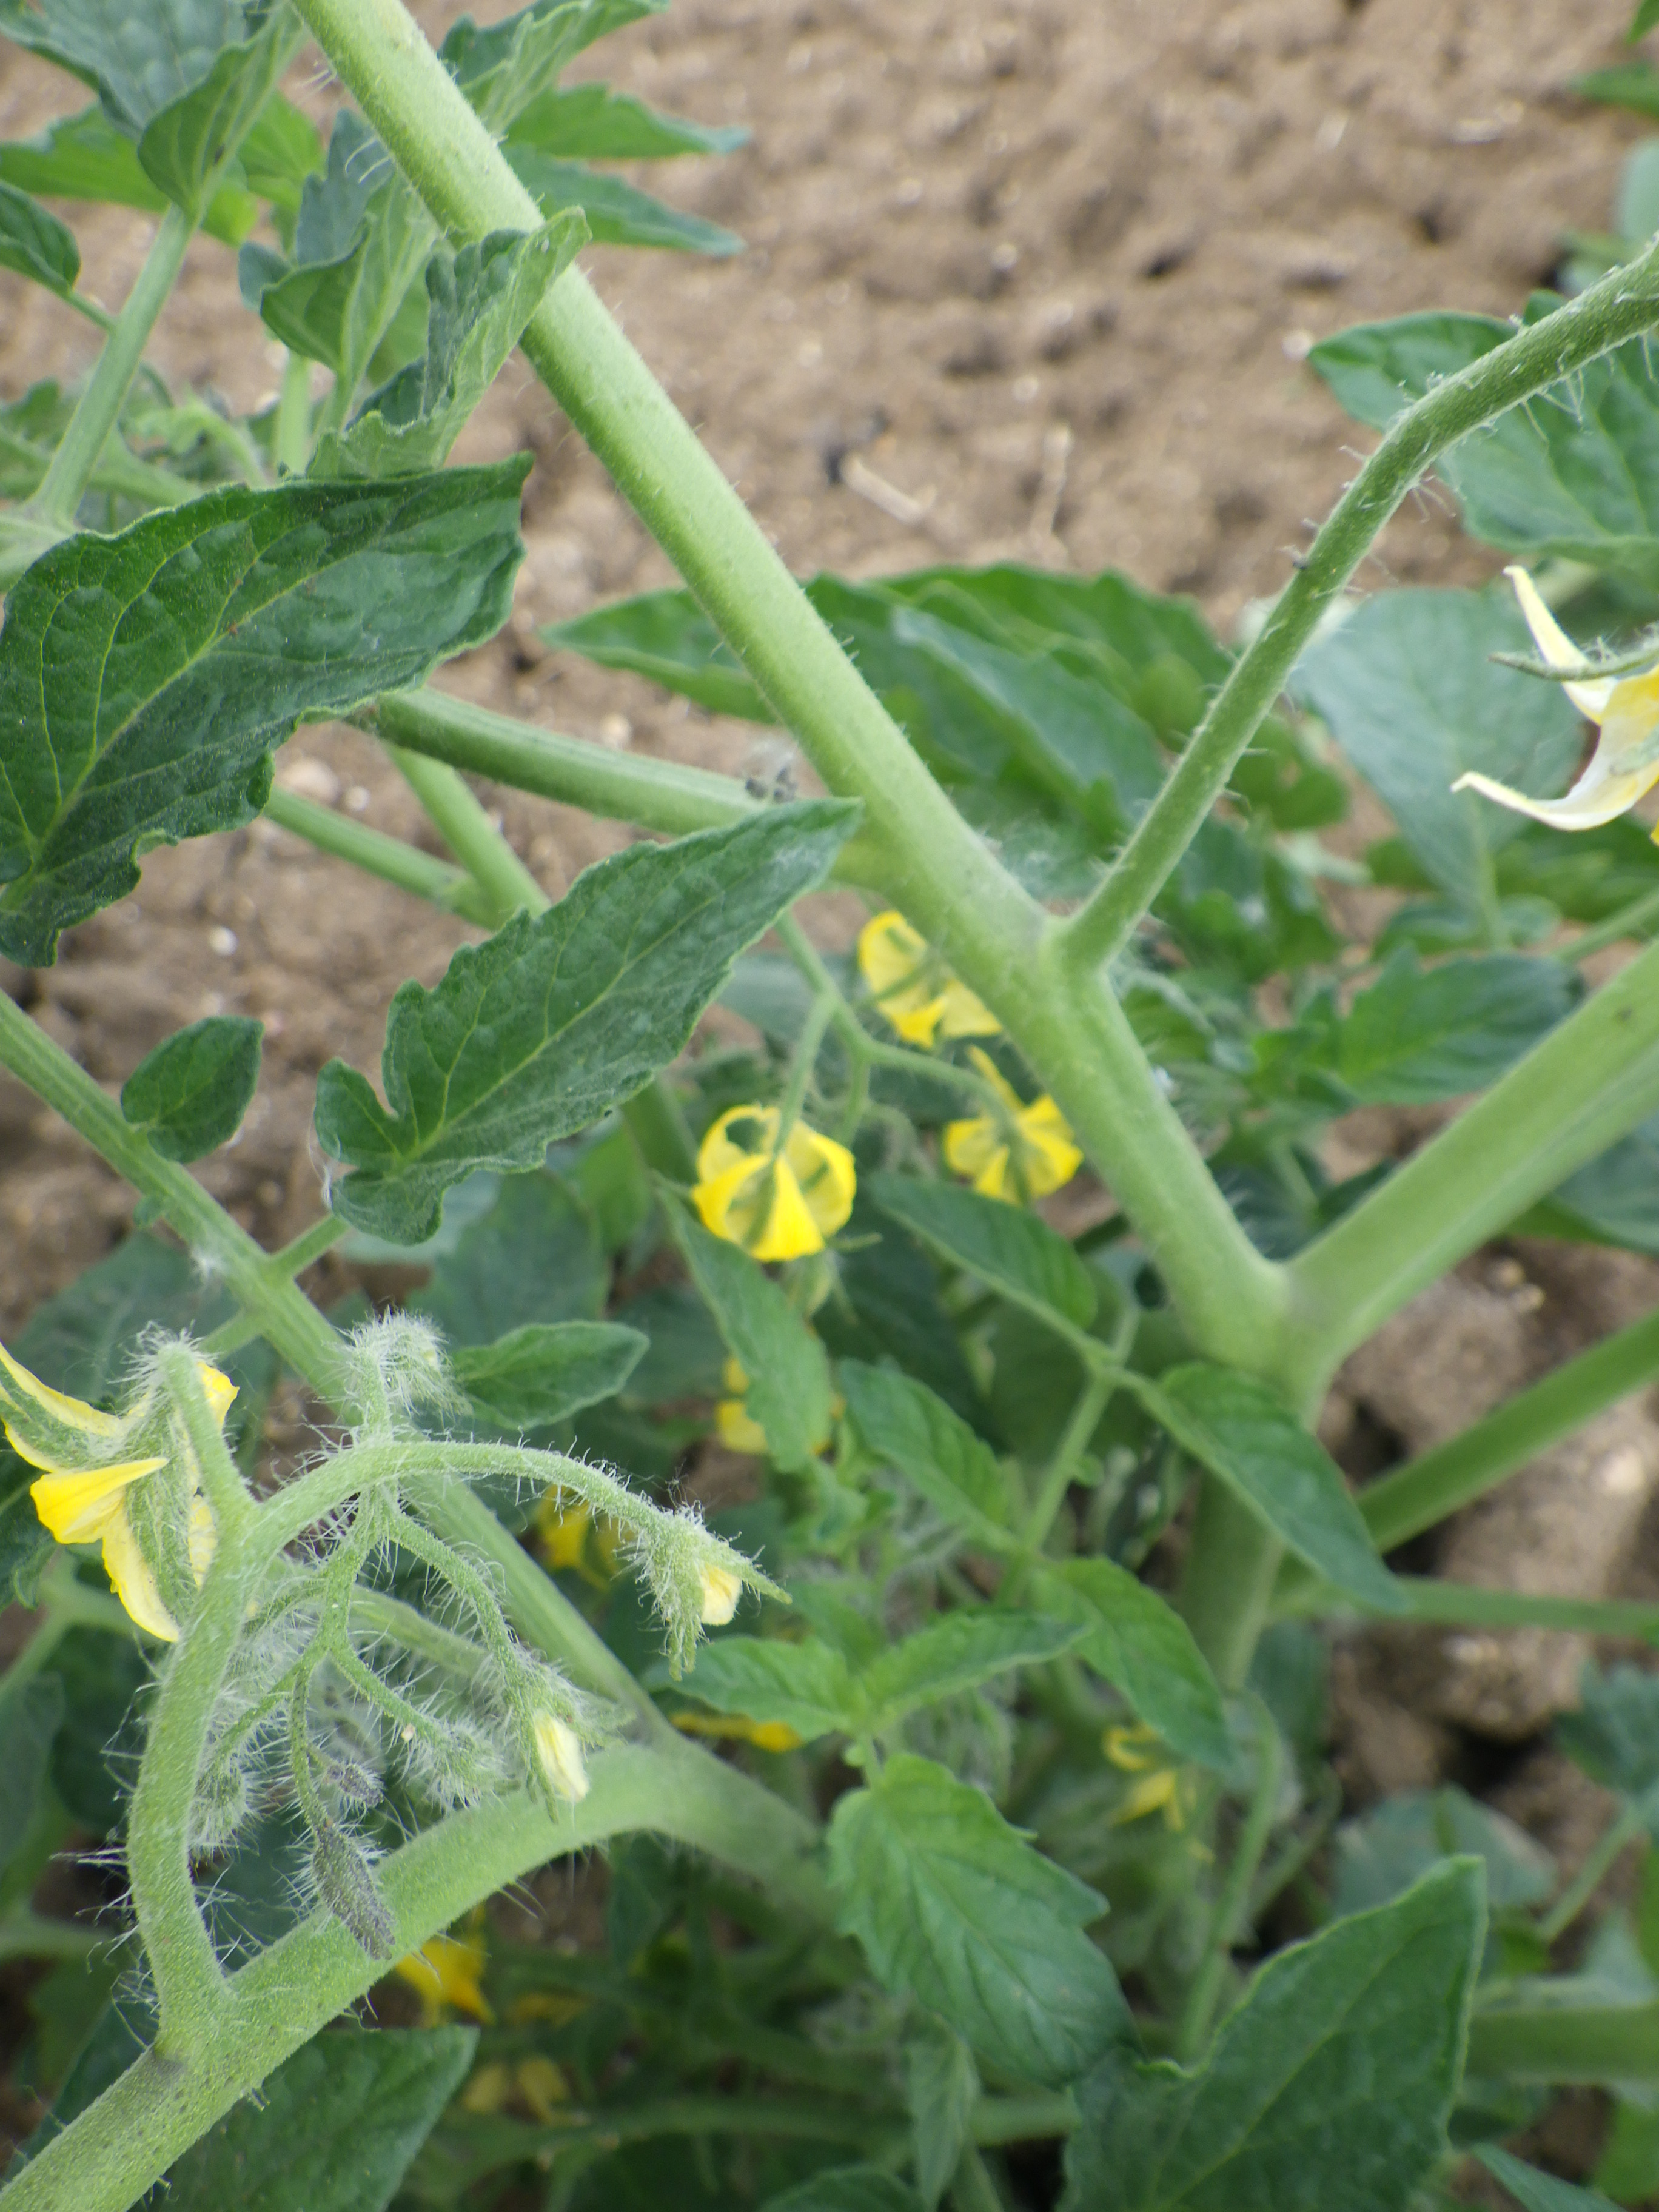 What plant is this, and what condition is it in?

tomato, healthy
